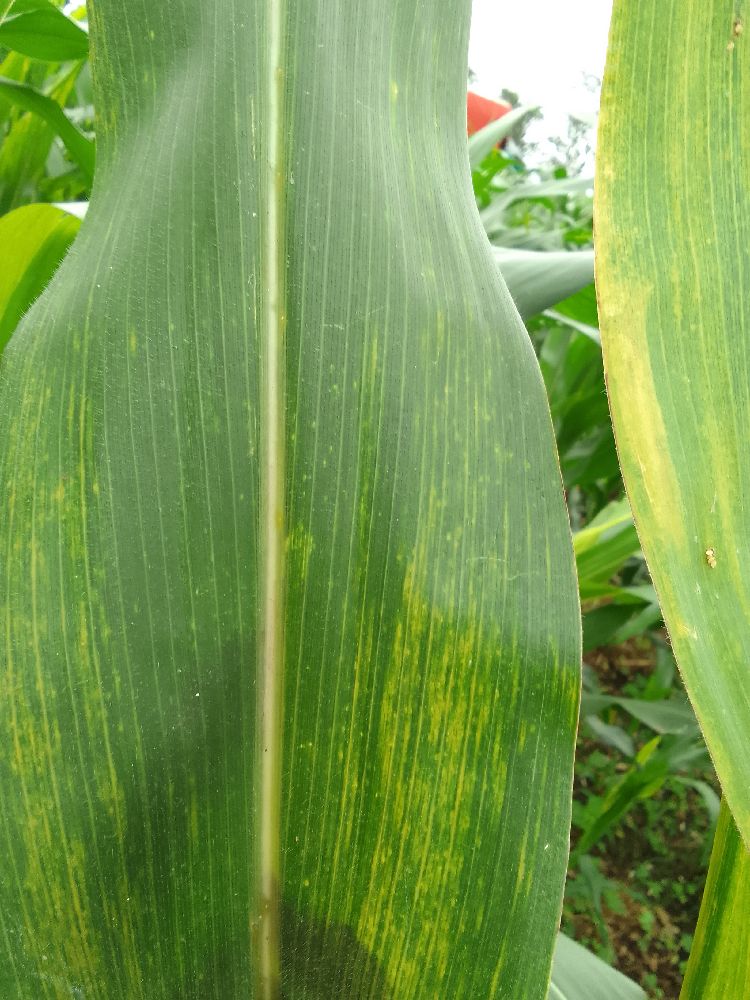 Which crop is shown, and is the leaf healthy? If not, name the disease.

maize, maize lethal necrosis
